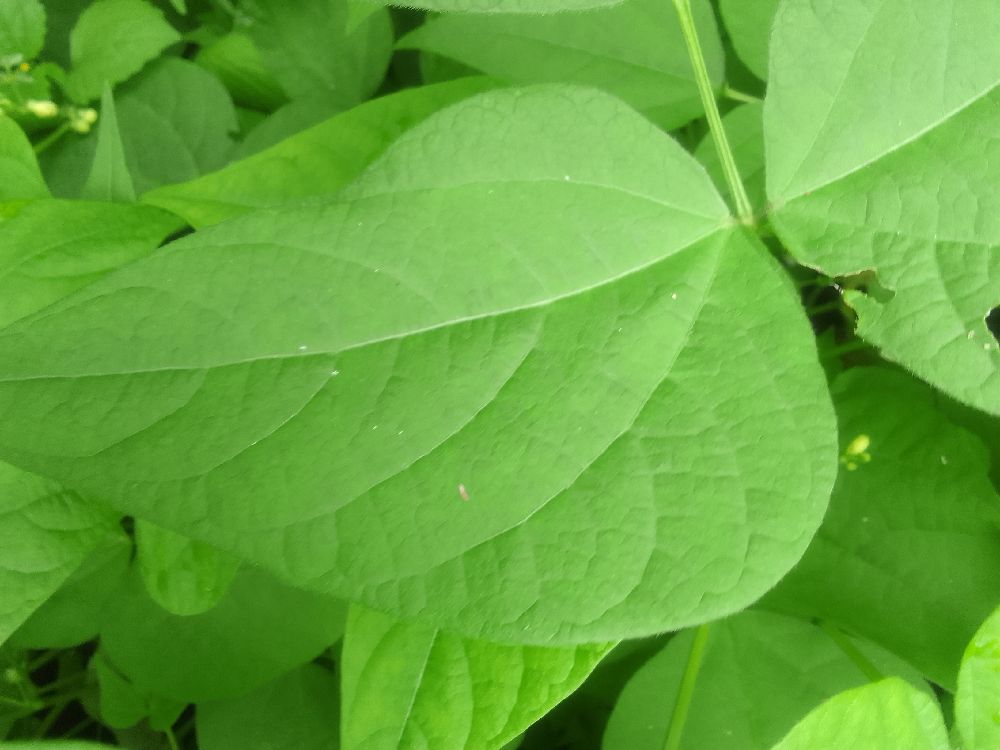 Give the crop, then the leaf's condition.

common bean, healthy
